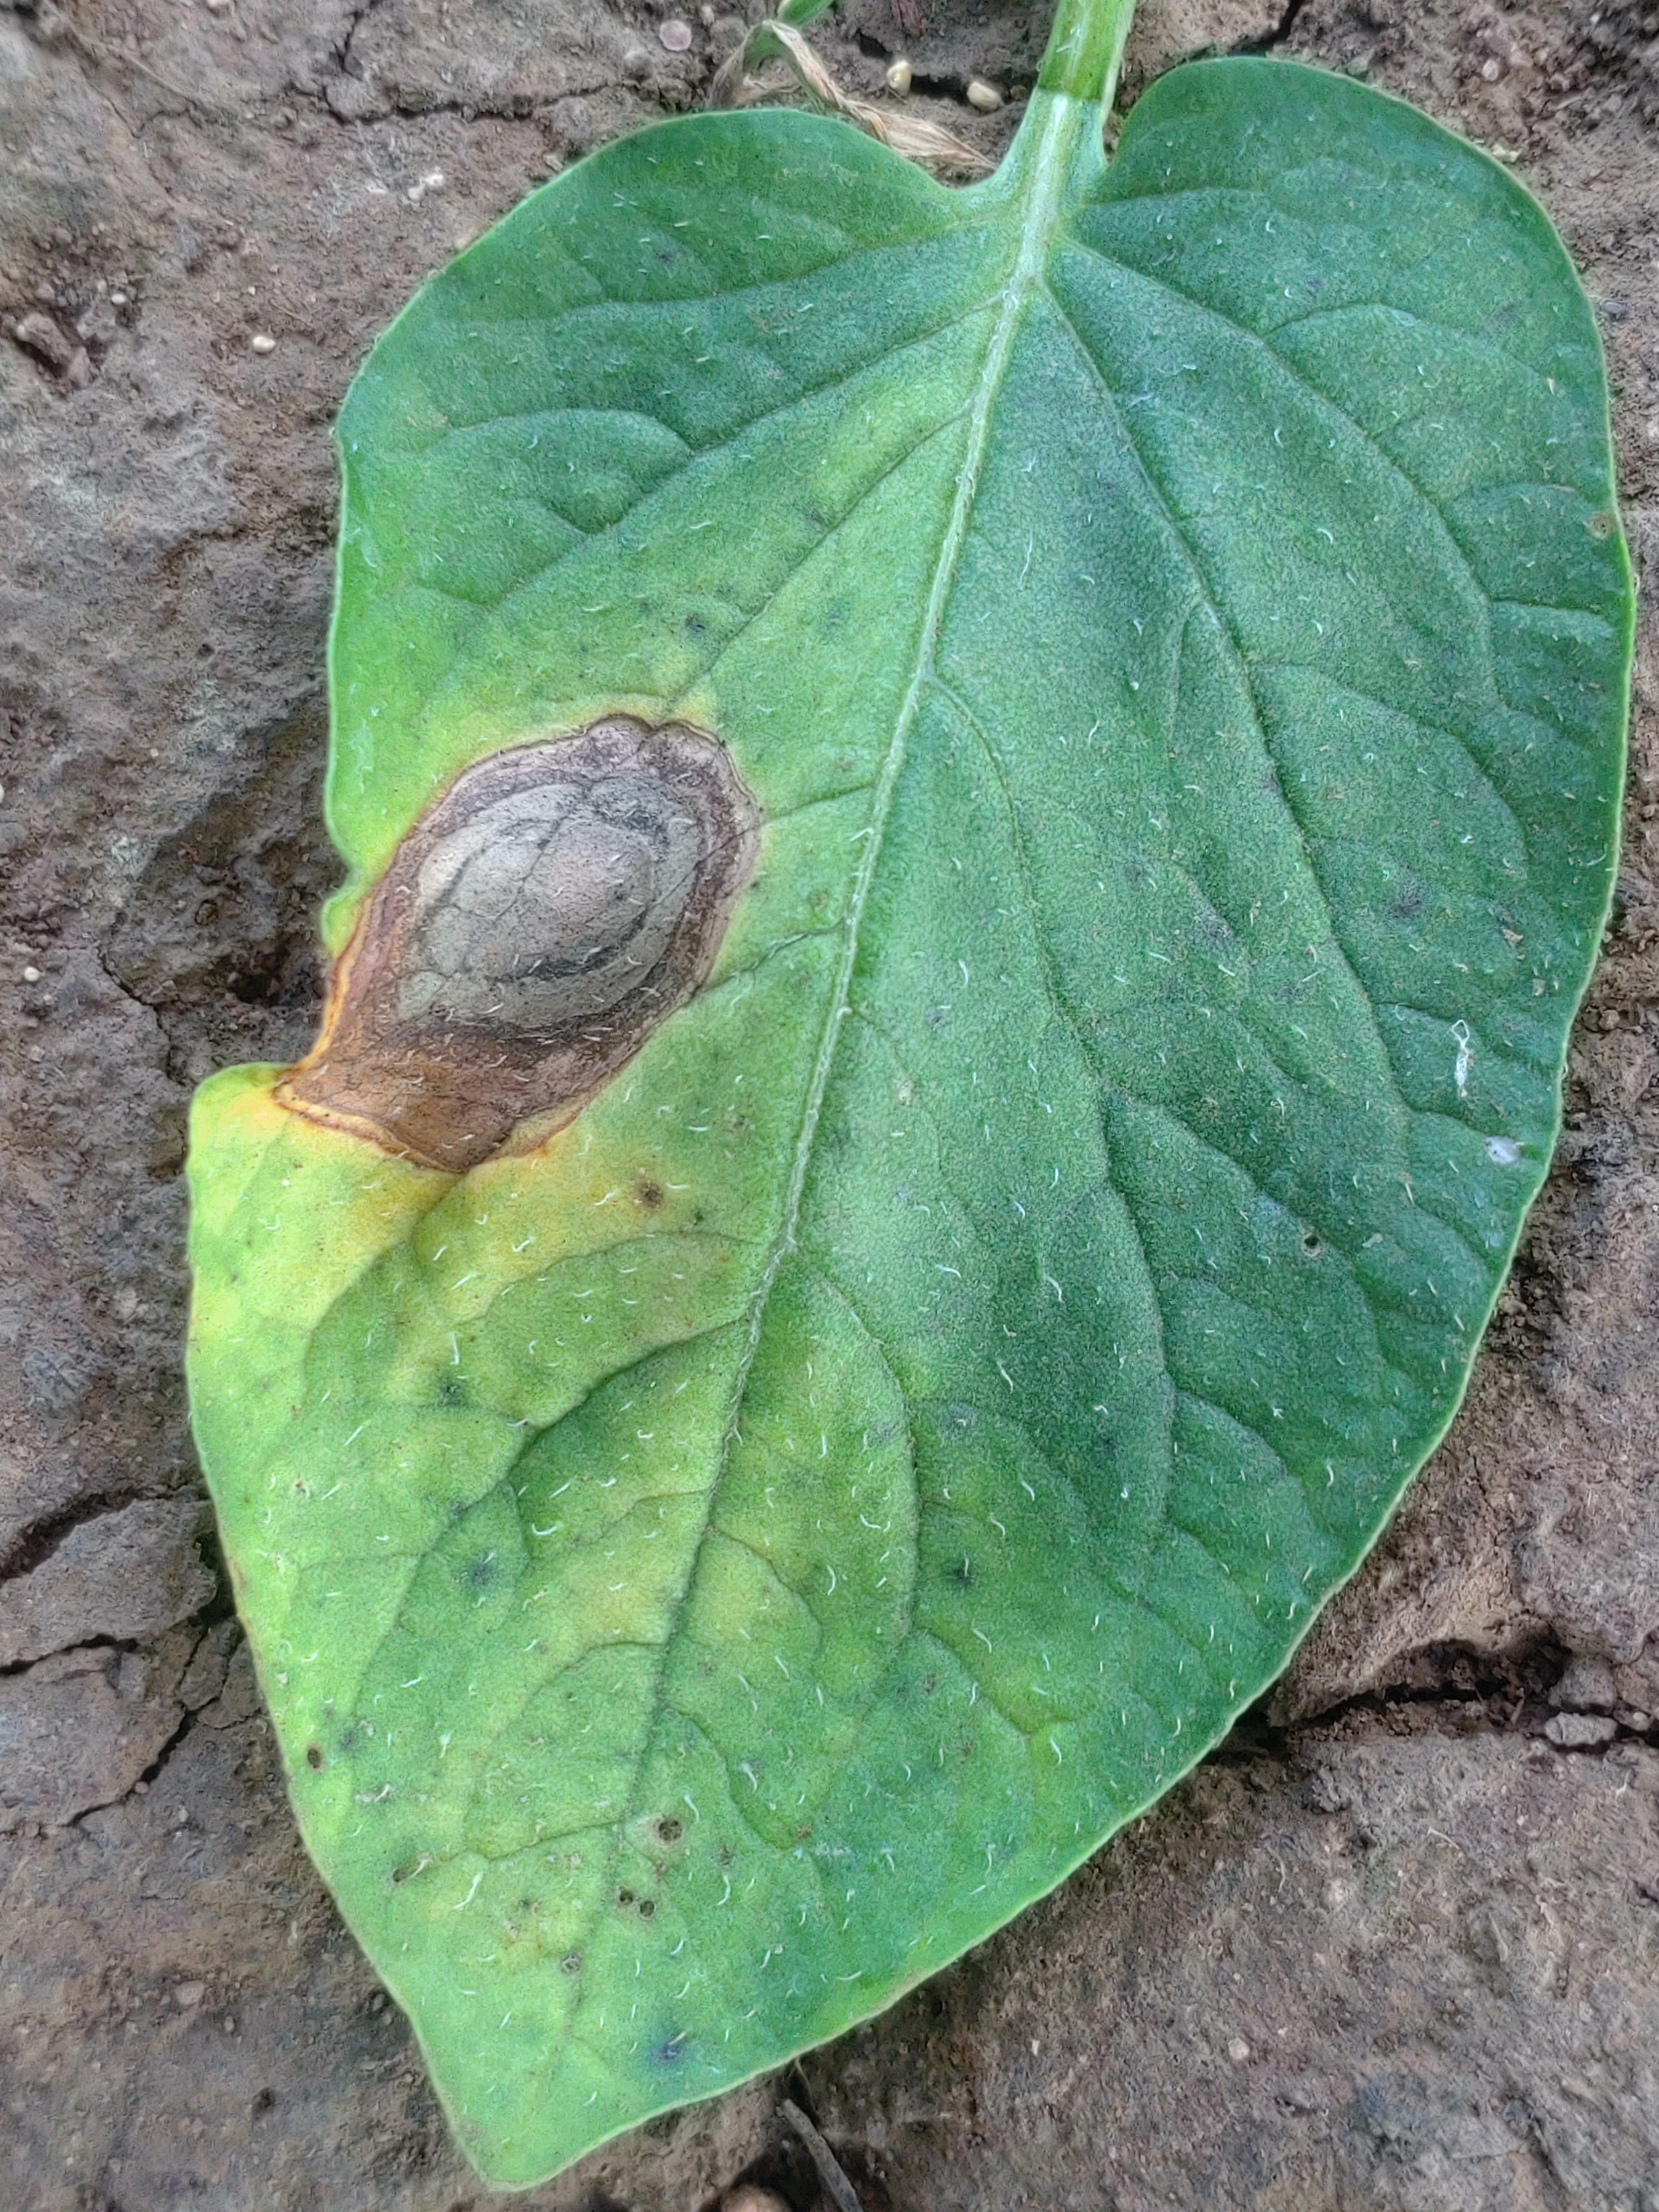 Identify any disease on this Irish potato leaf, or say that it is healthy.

early blight
